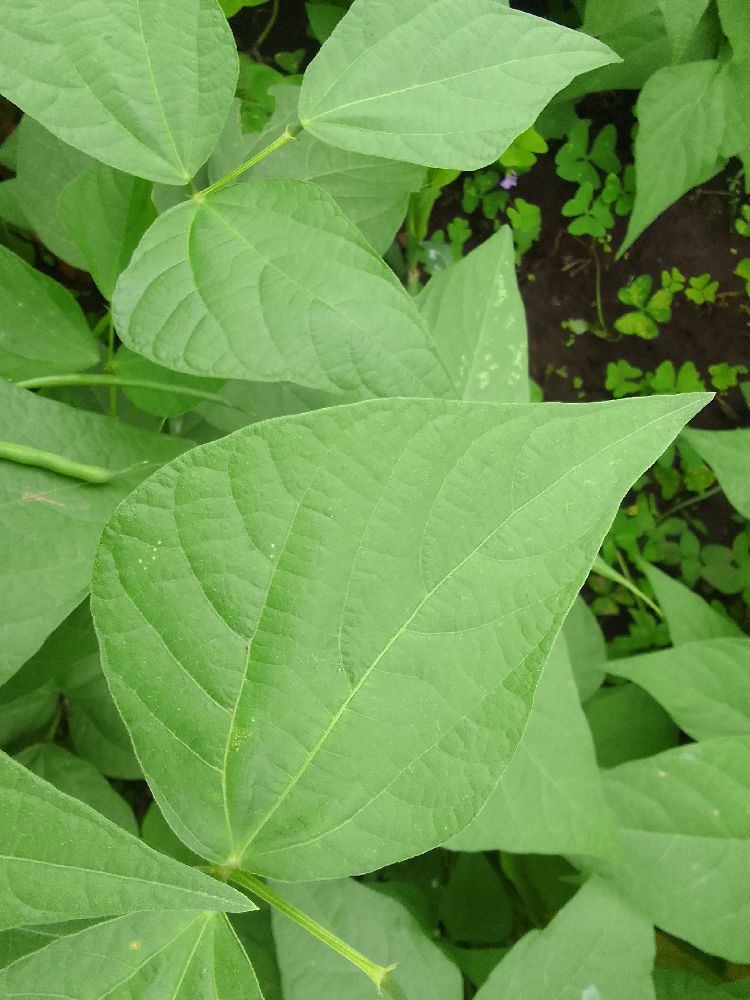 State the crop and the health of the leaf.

common bean, healthy
